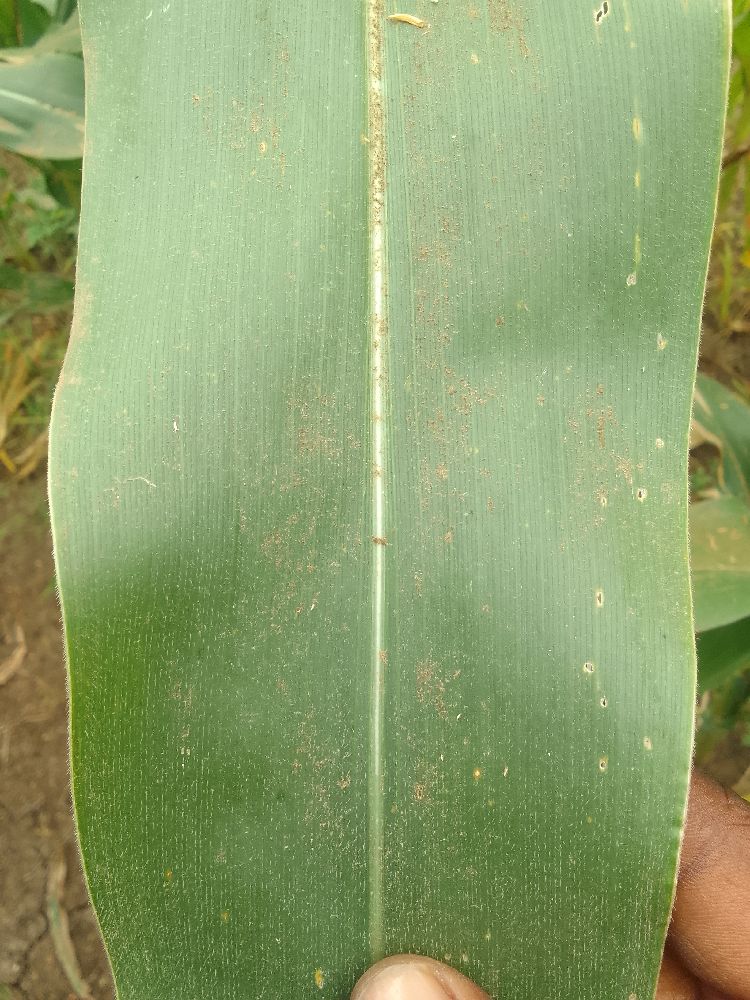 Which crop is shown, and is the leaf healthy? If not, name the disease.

maize, healthy
